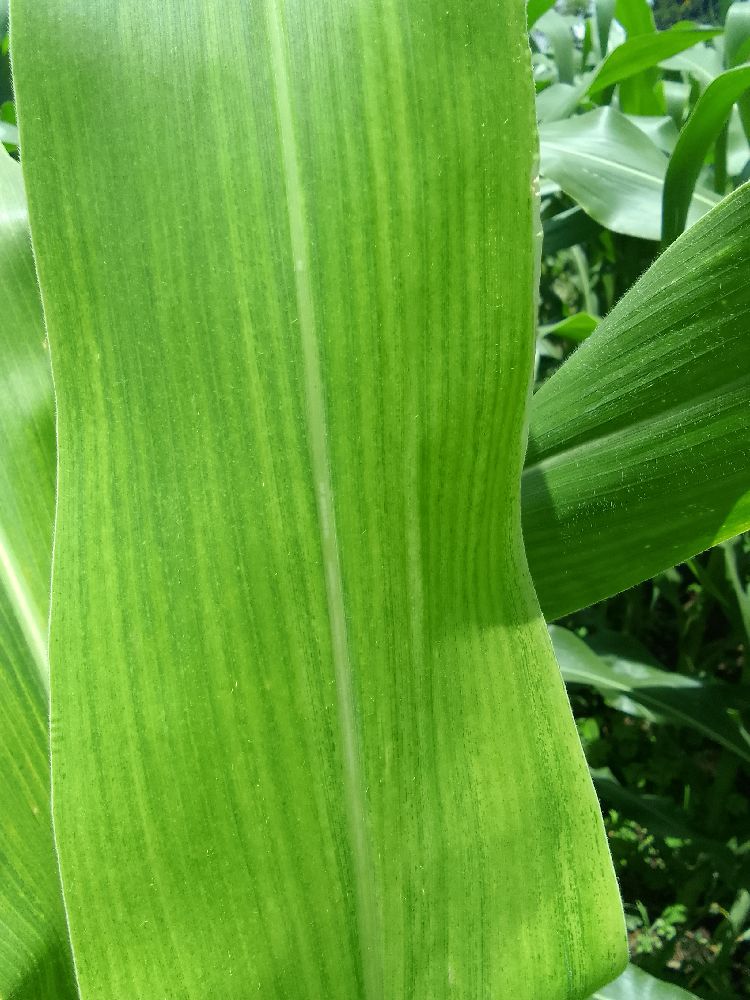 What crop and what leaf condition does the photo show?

maize, maize lethal necrosis
